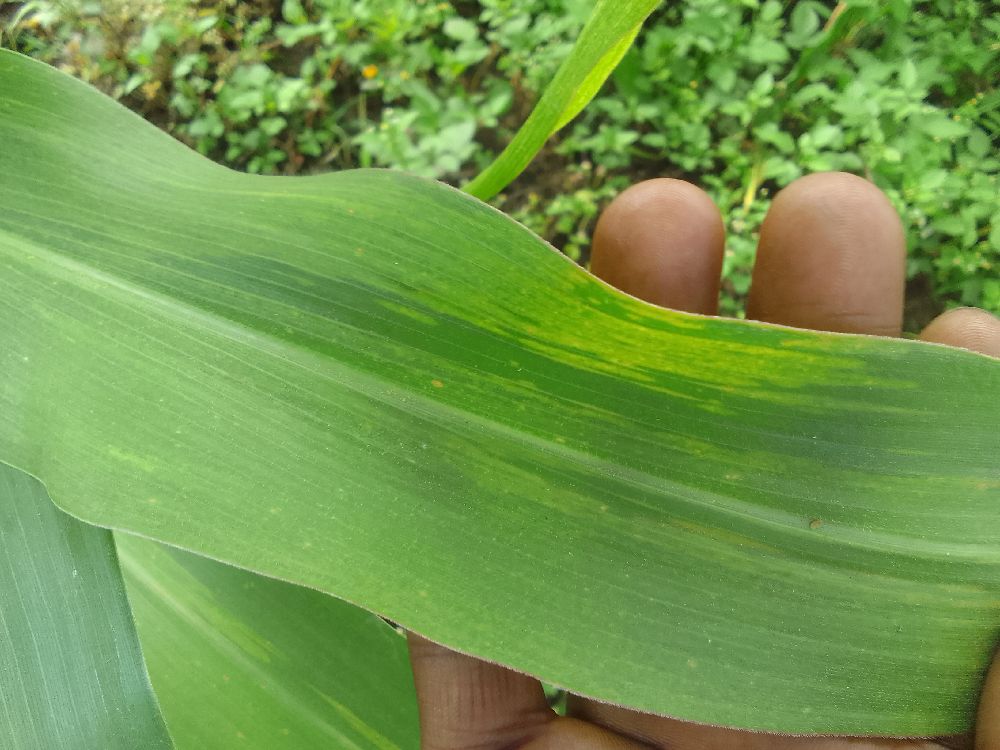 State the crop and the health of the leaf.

maize, maize lethal necrosis
